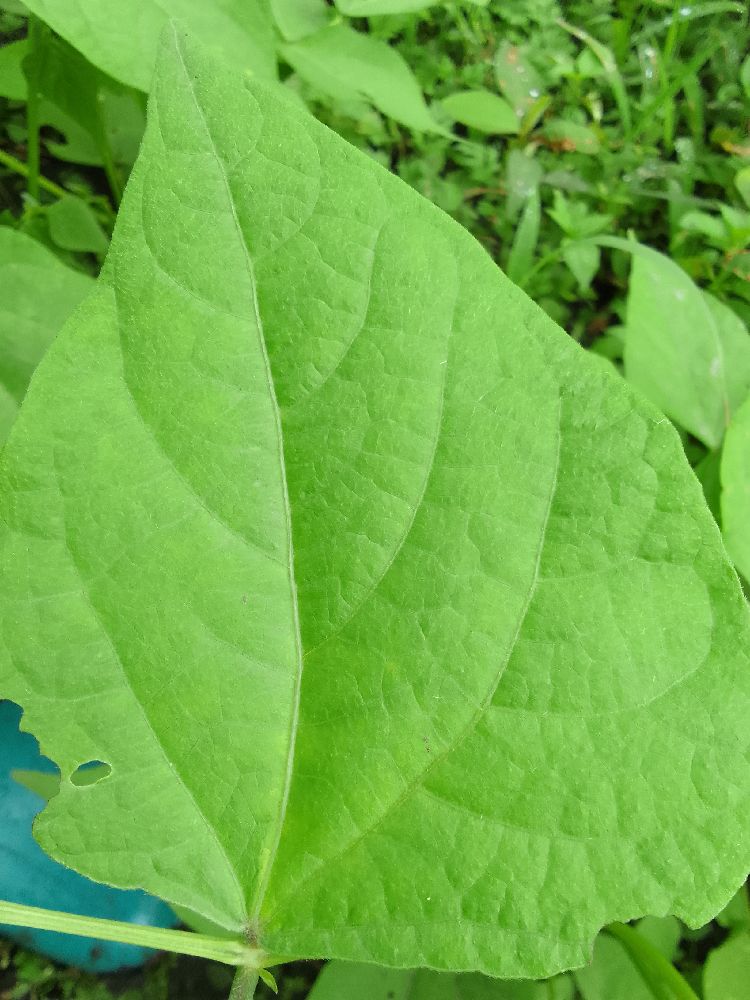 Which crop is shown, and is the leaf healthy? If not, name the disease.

common bean, healthy
